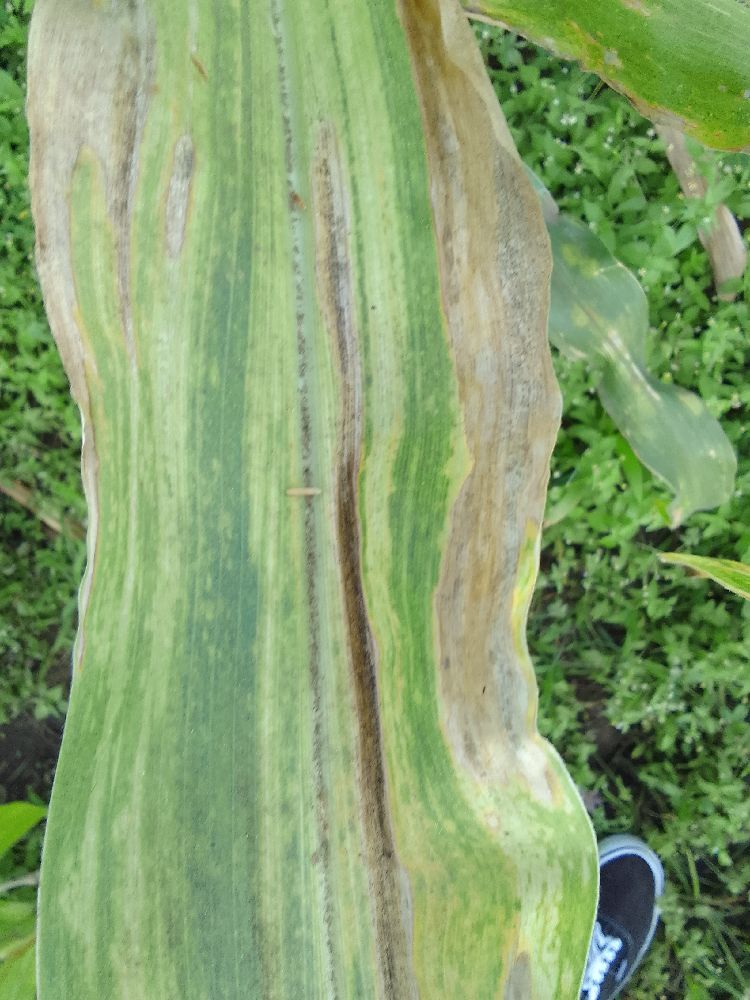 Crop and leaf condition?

maize, maize lethal necrosis
